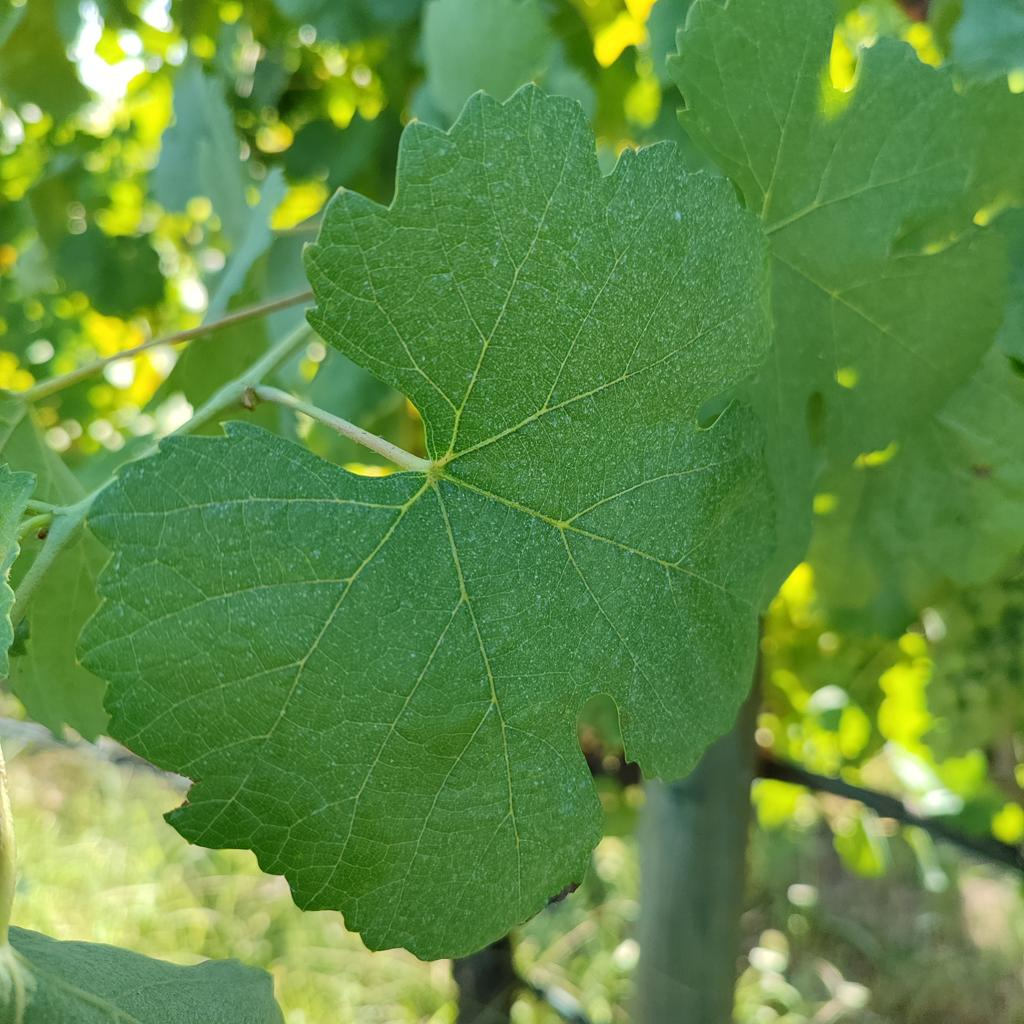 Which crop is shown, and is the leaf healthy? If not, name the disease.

grapevine, healthy
